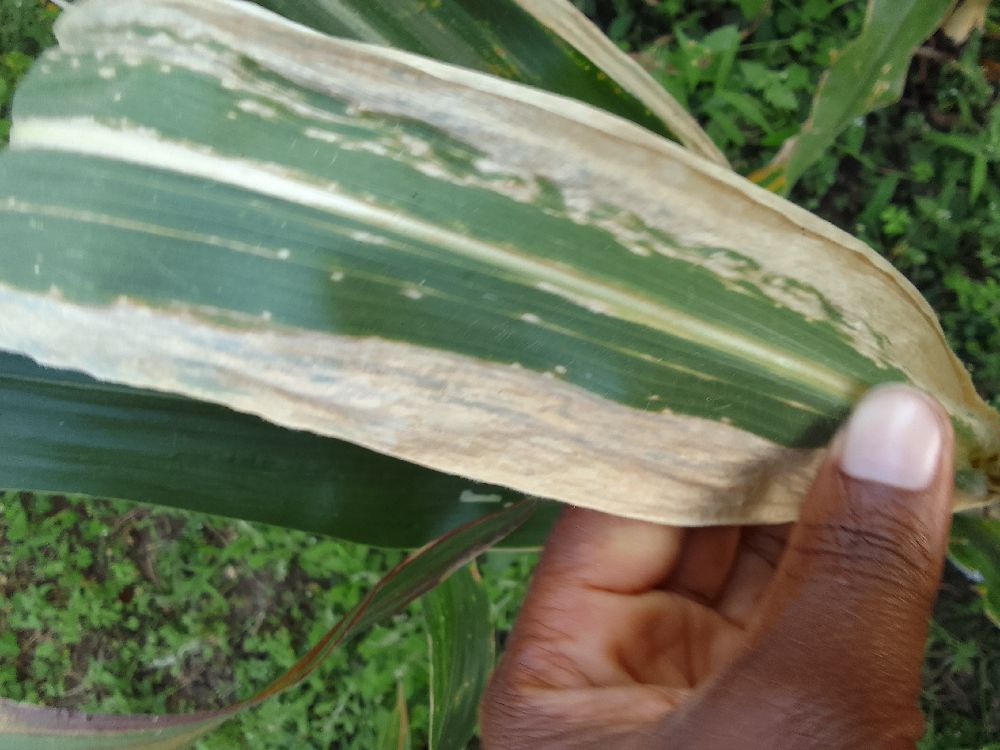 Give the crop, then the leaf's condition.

maize, maize lethal necrosis
